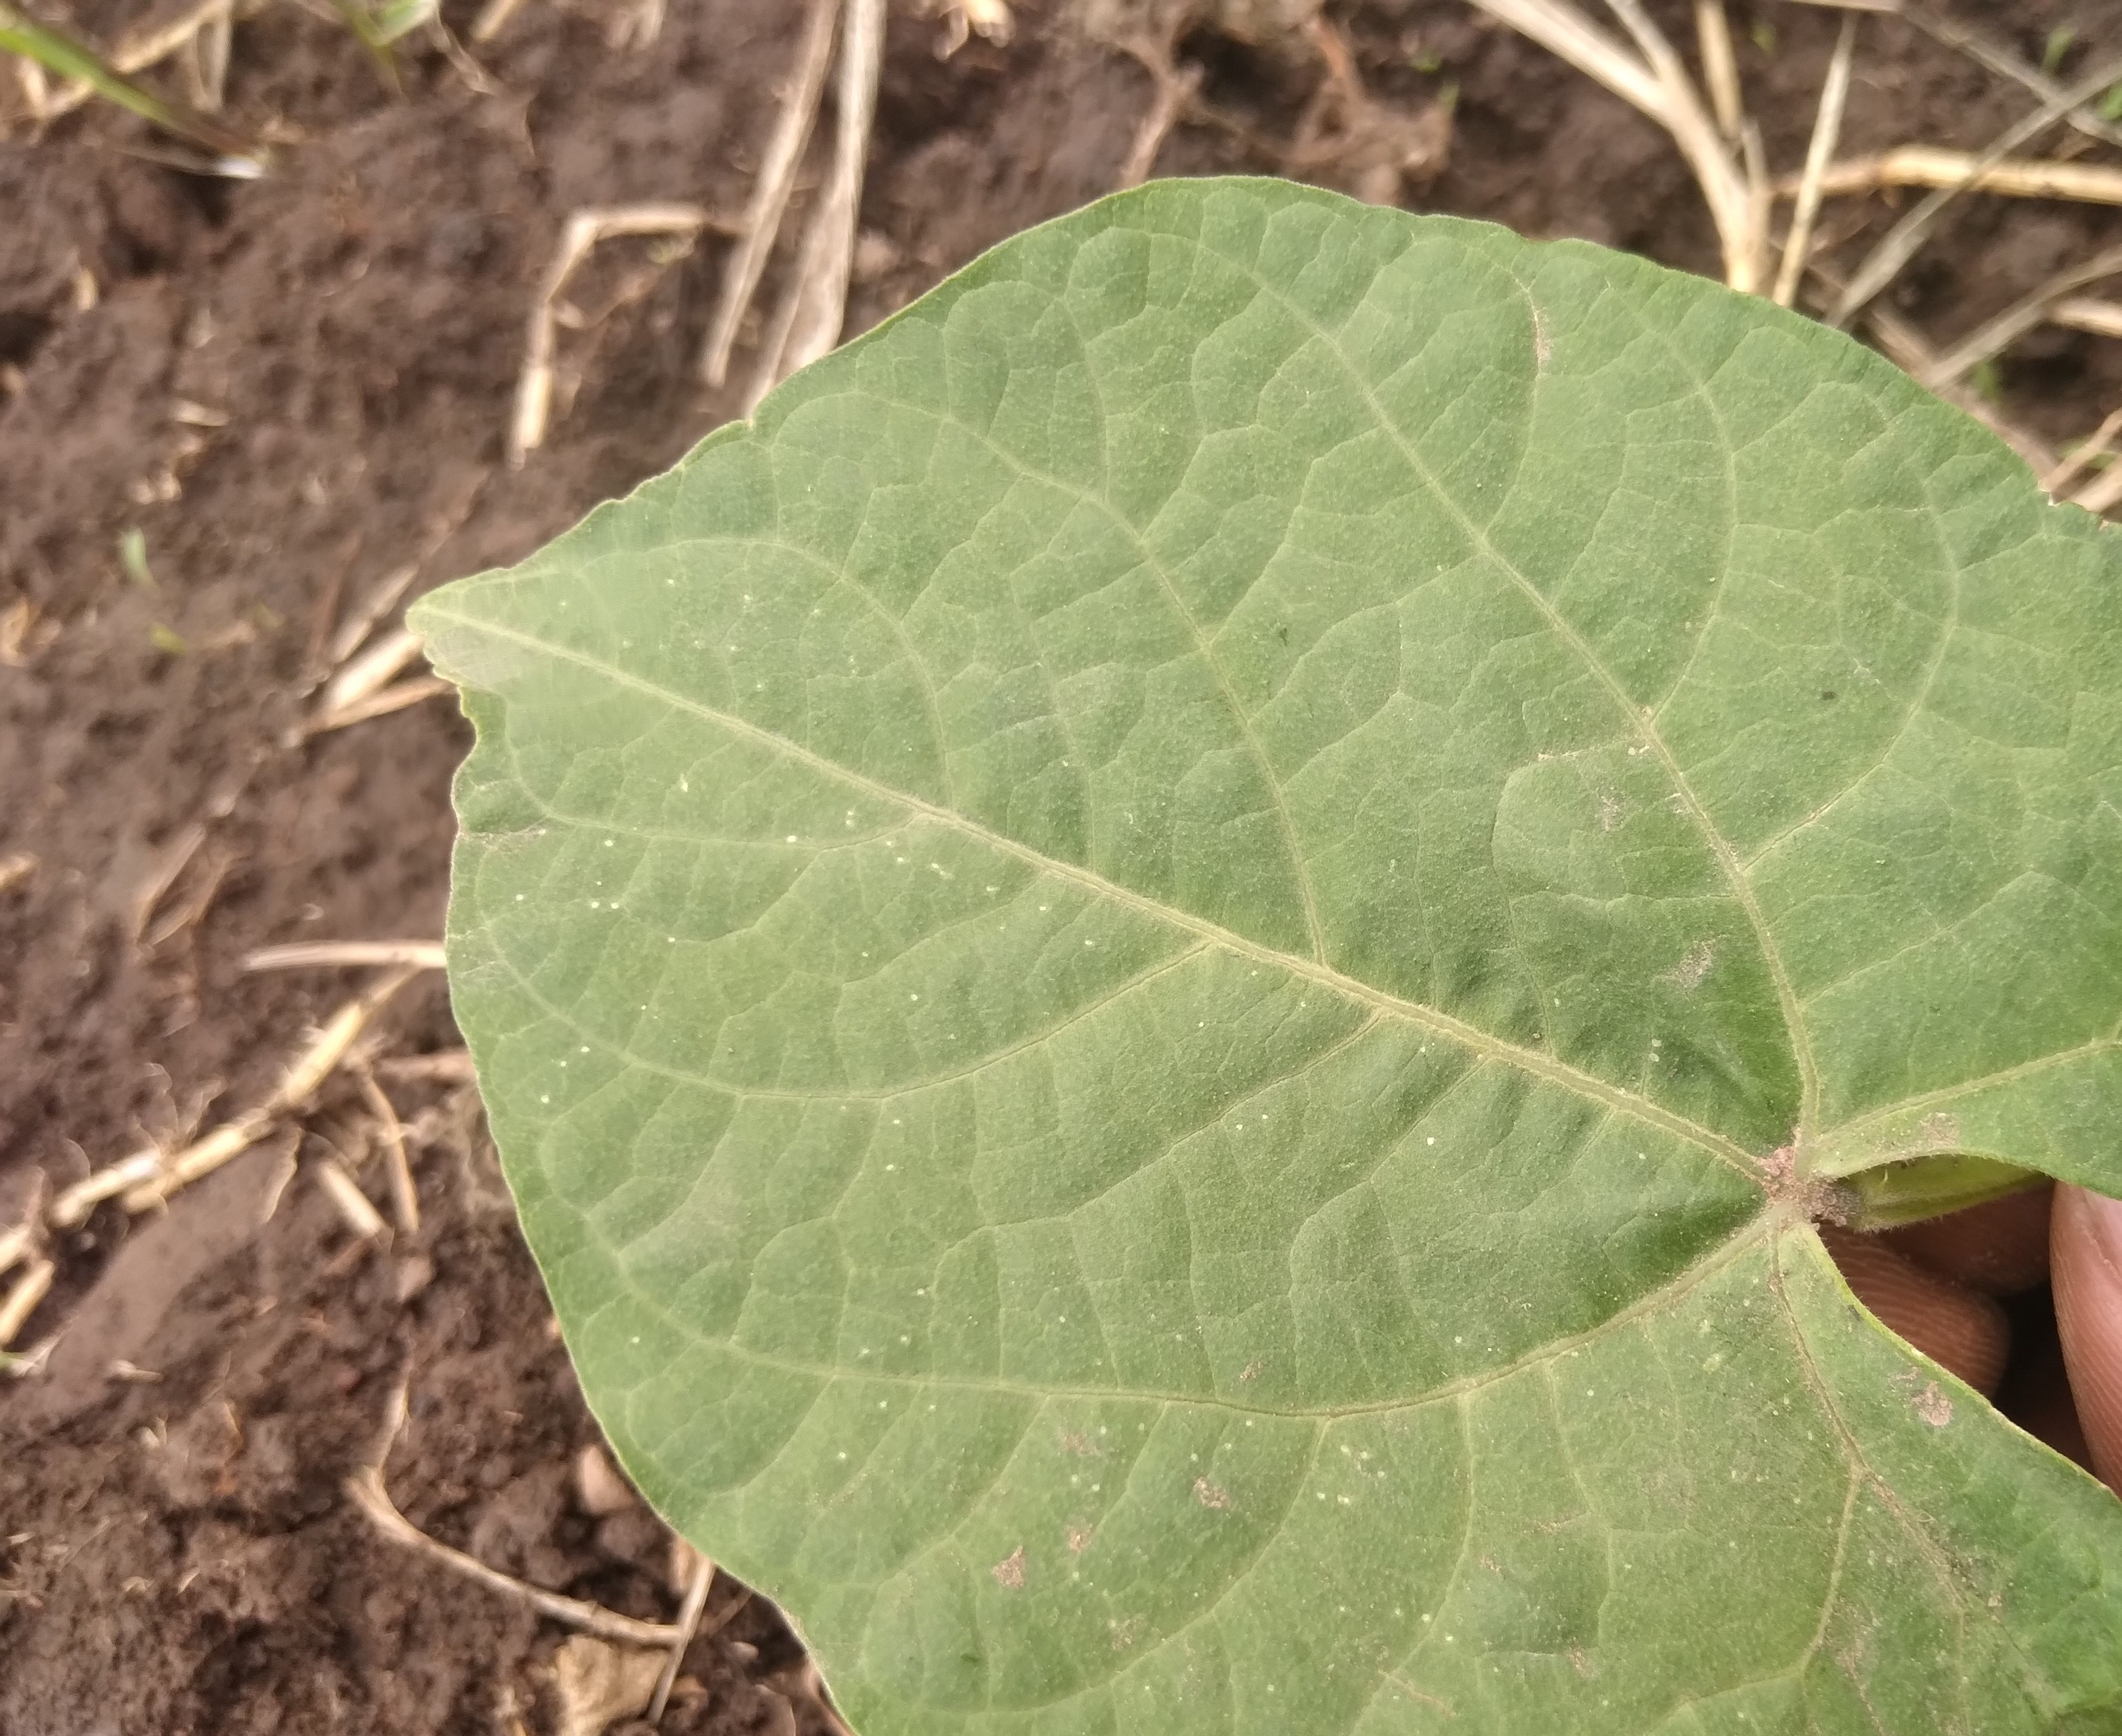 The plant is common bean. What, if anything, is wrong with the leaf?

healthy
